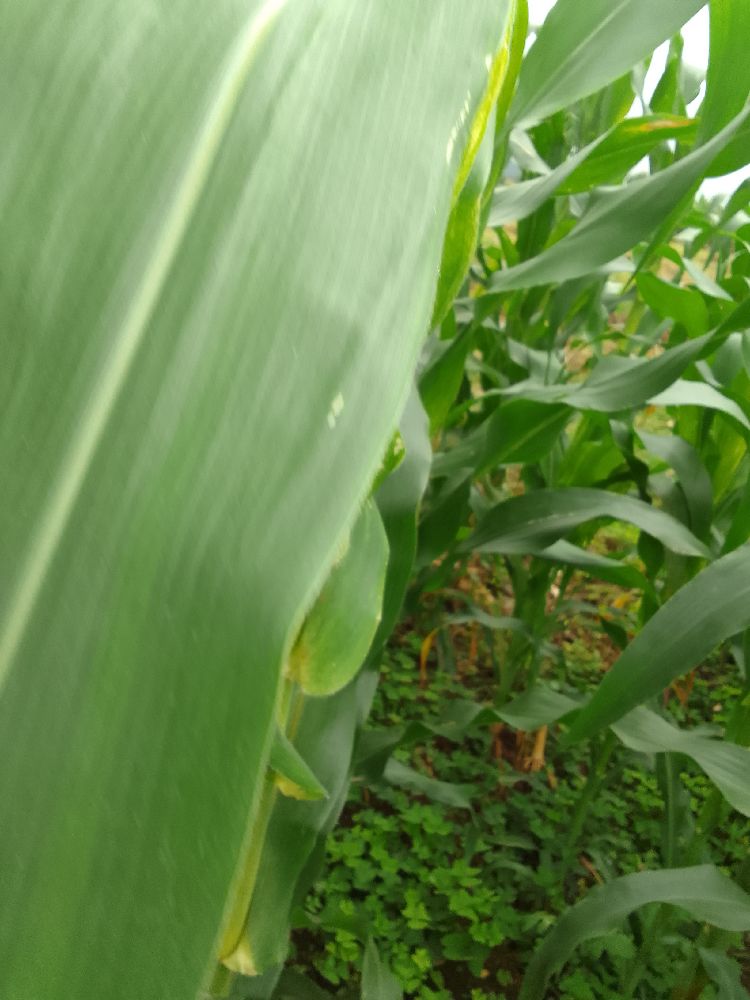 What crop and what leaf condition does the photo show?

maize, healthy
